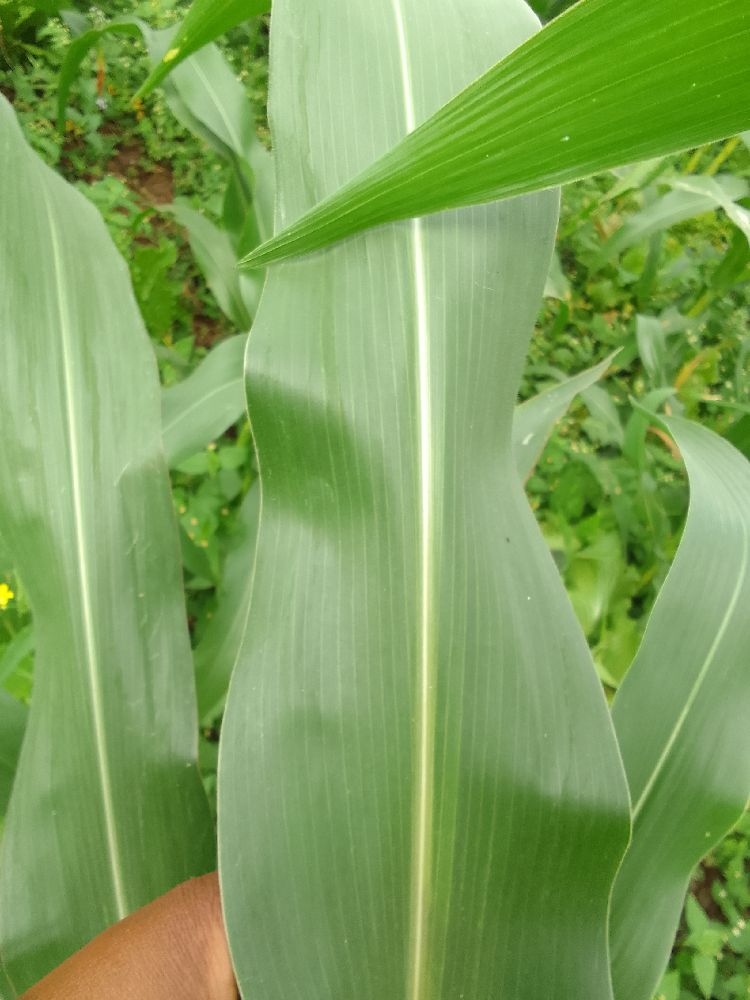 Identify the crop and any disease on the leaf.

maize, healthy
